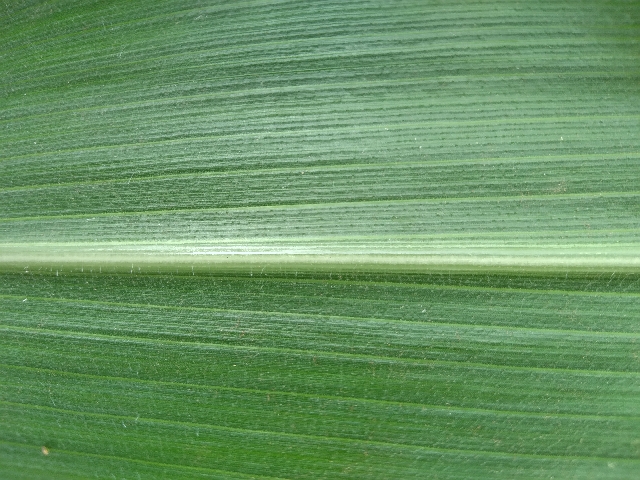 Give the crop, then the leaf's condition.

maize, healthy
